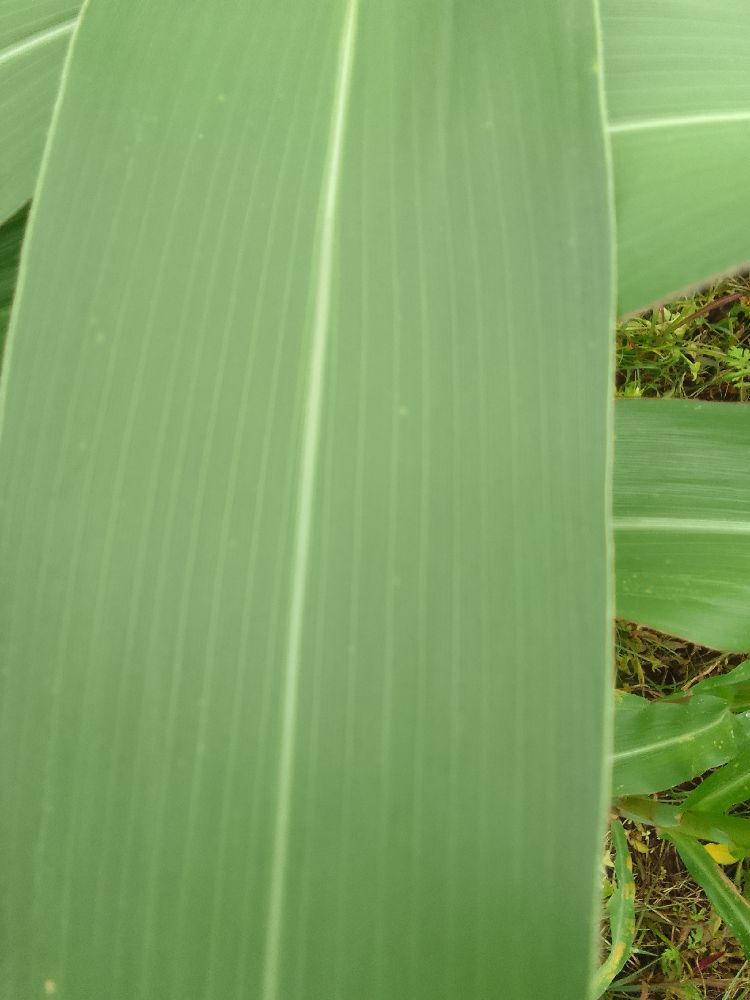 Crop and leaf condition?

maize, healthy
